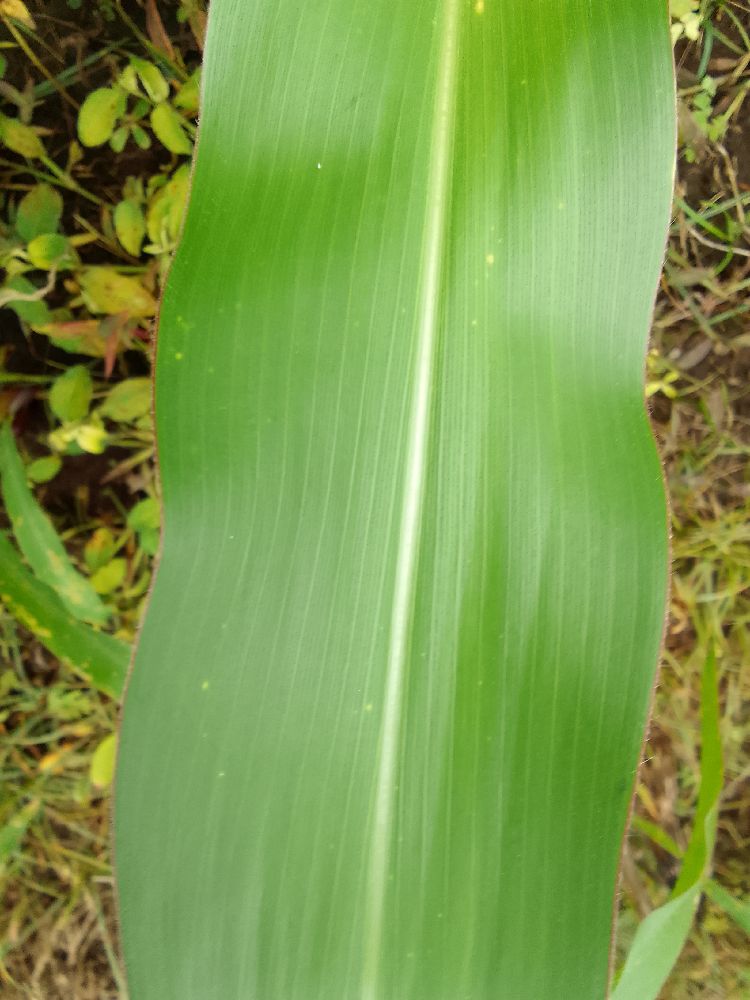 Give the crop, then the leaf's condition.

maize, healthy
